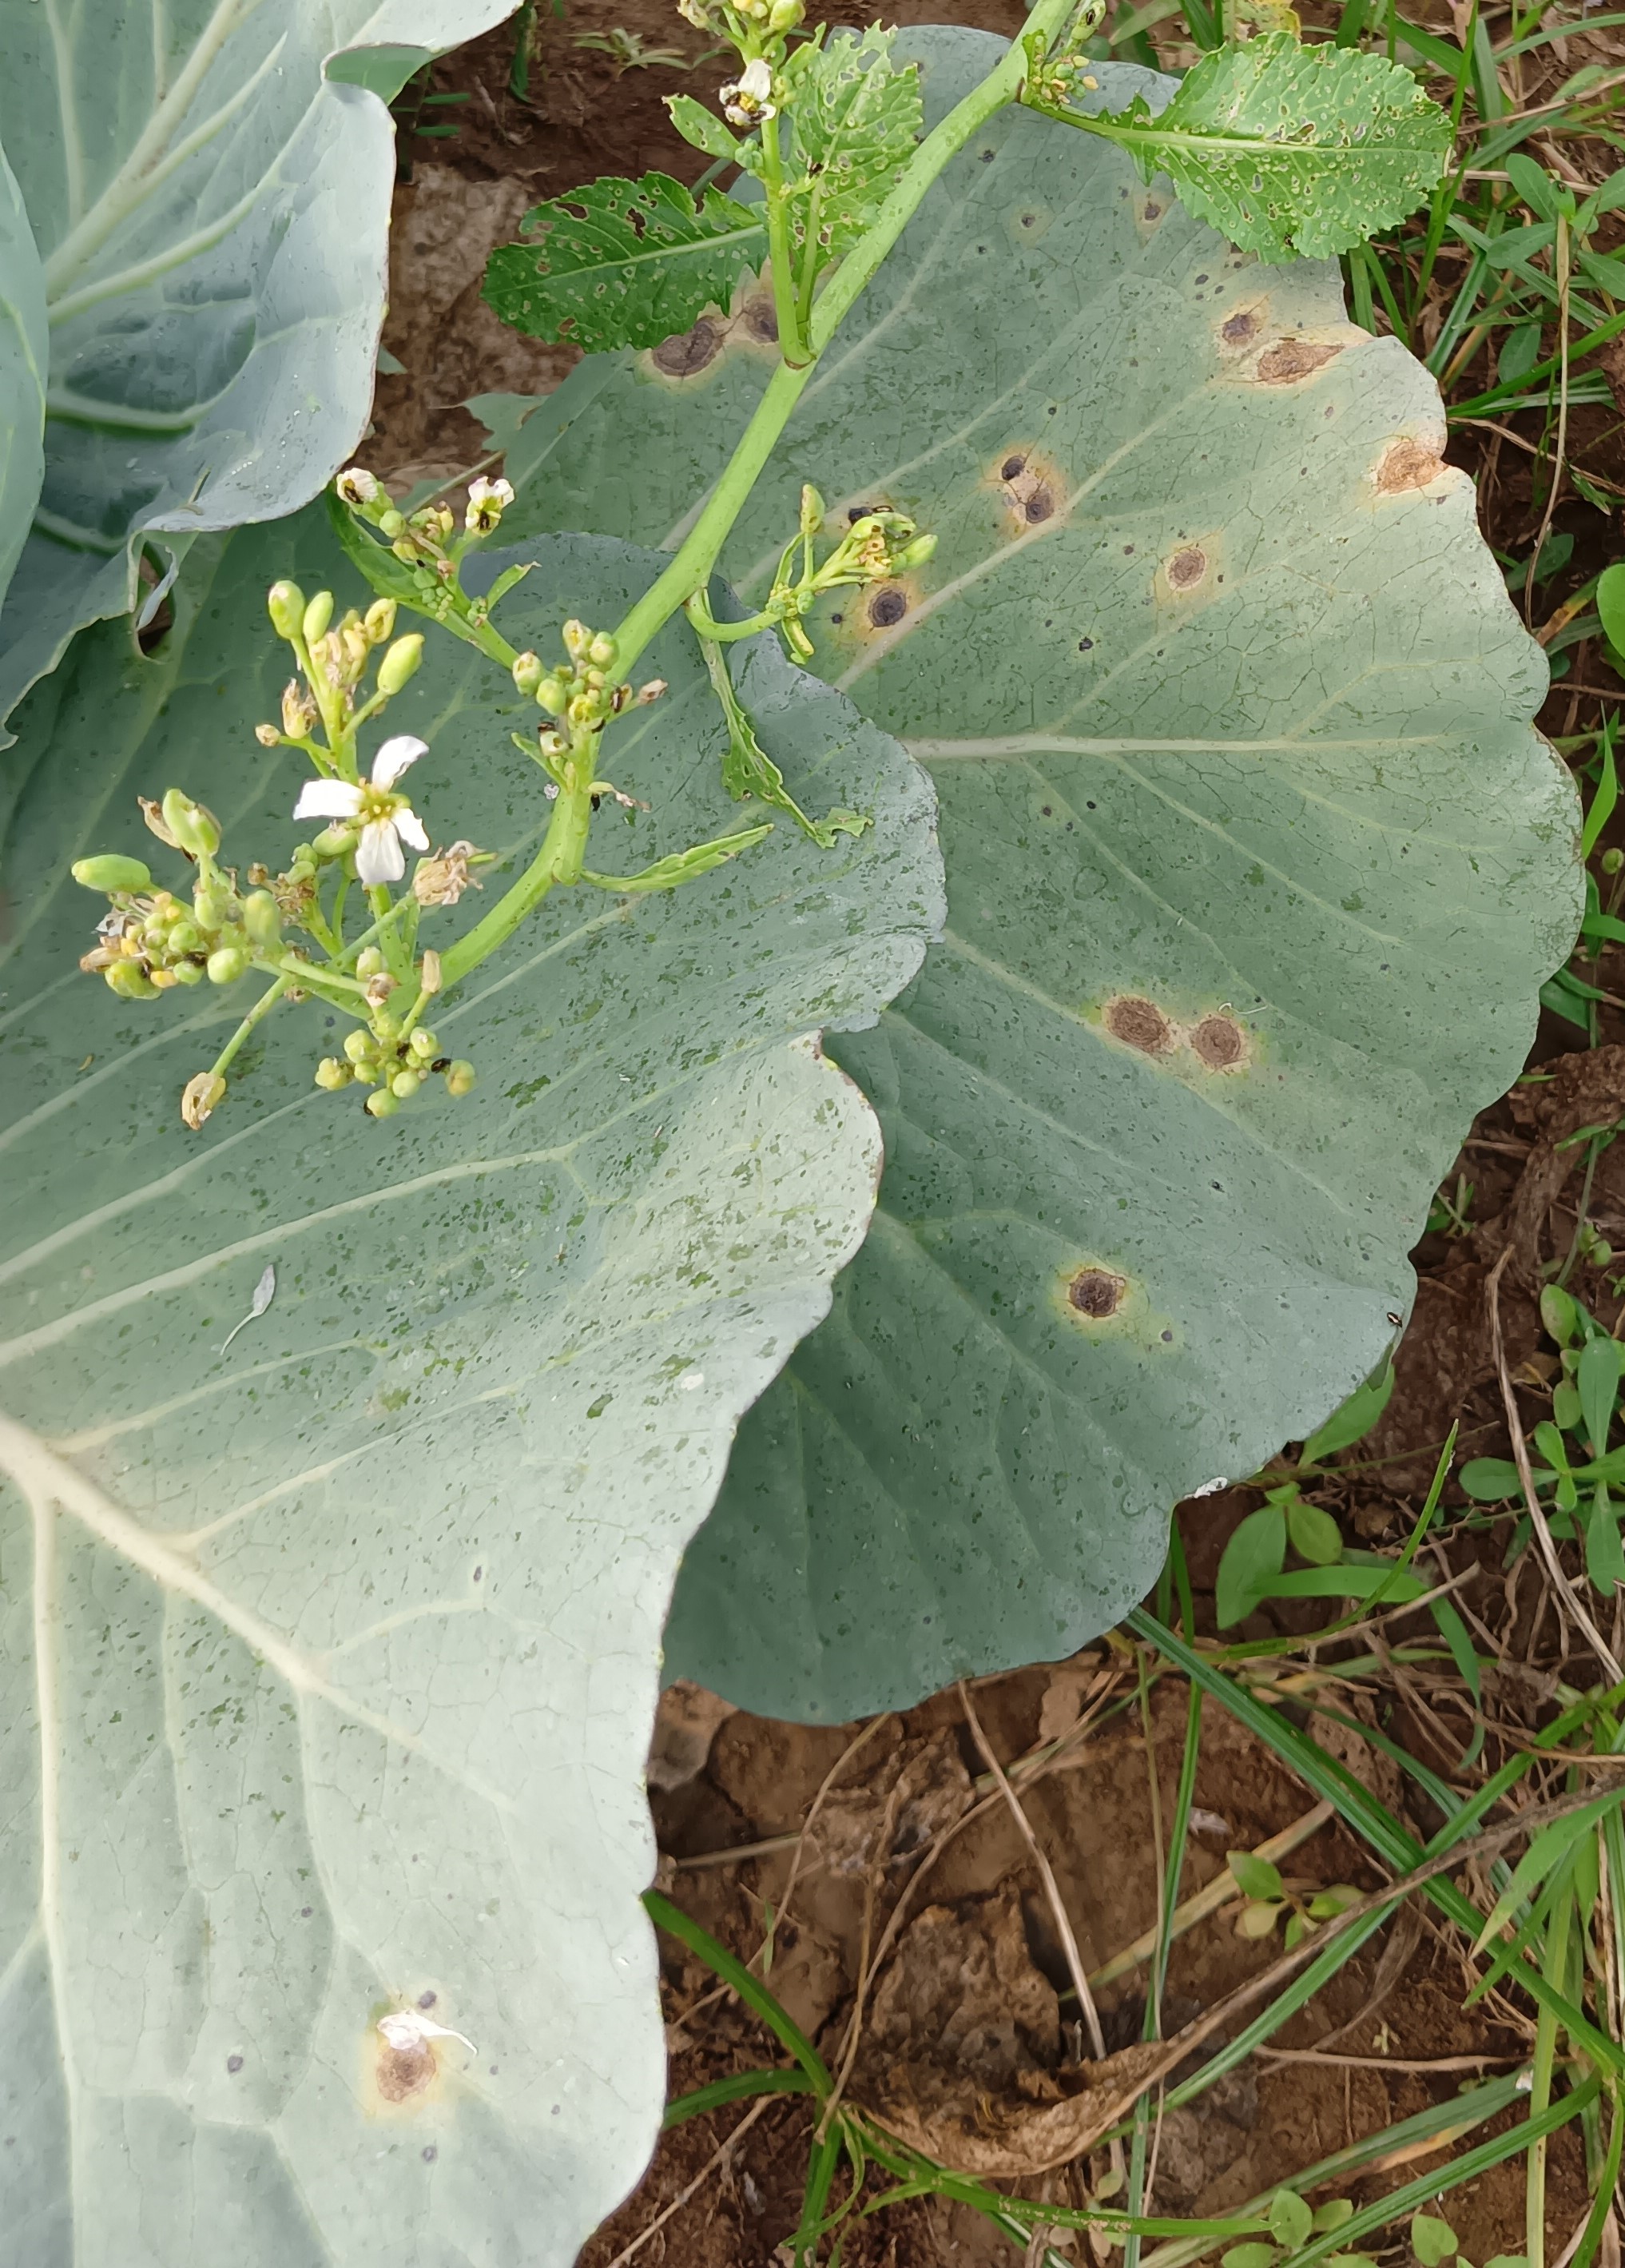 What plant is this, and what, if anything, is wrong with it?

cabbage, alternaria
